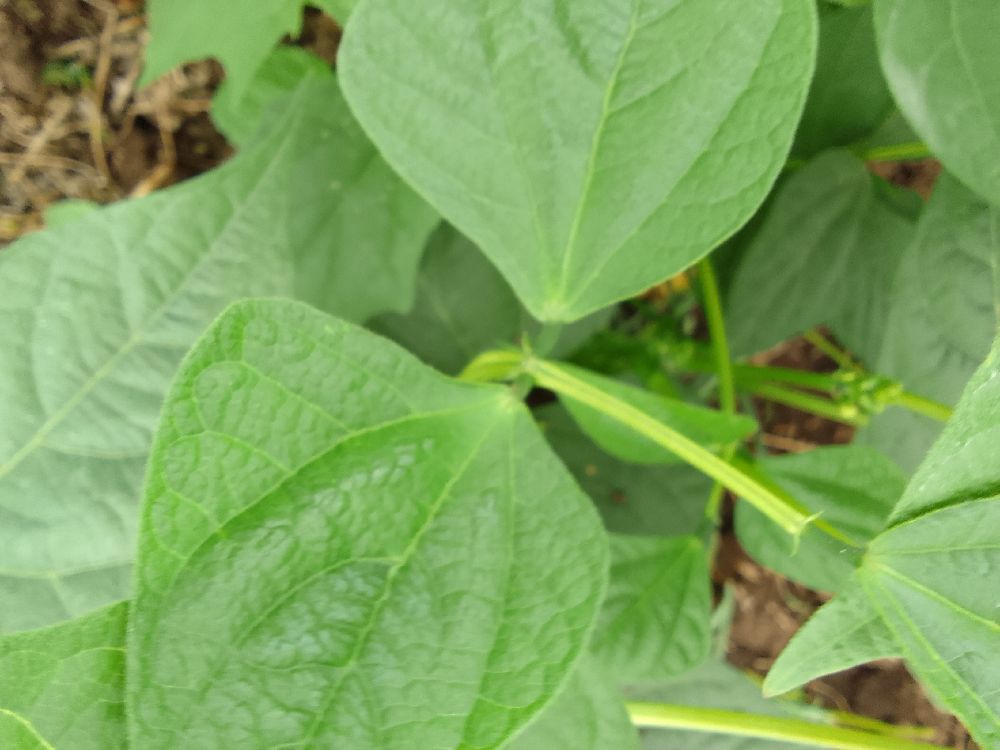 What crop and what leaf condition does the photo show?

common bean, healthy
